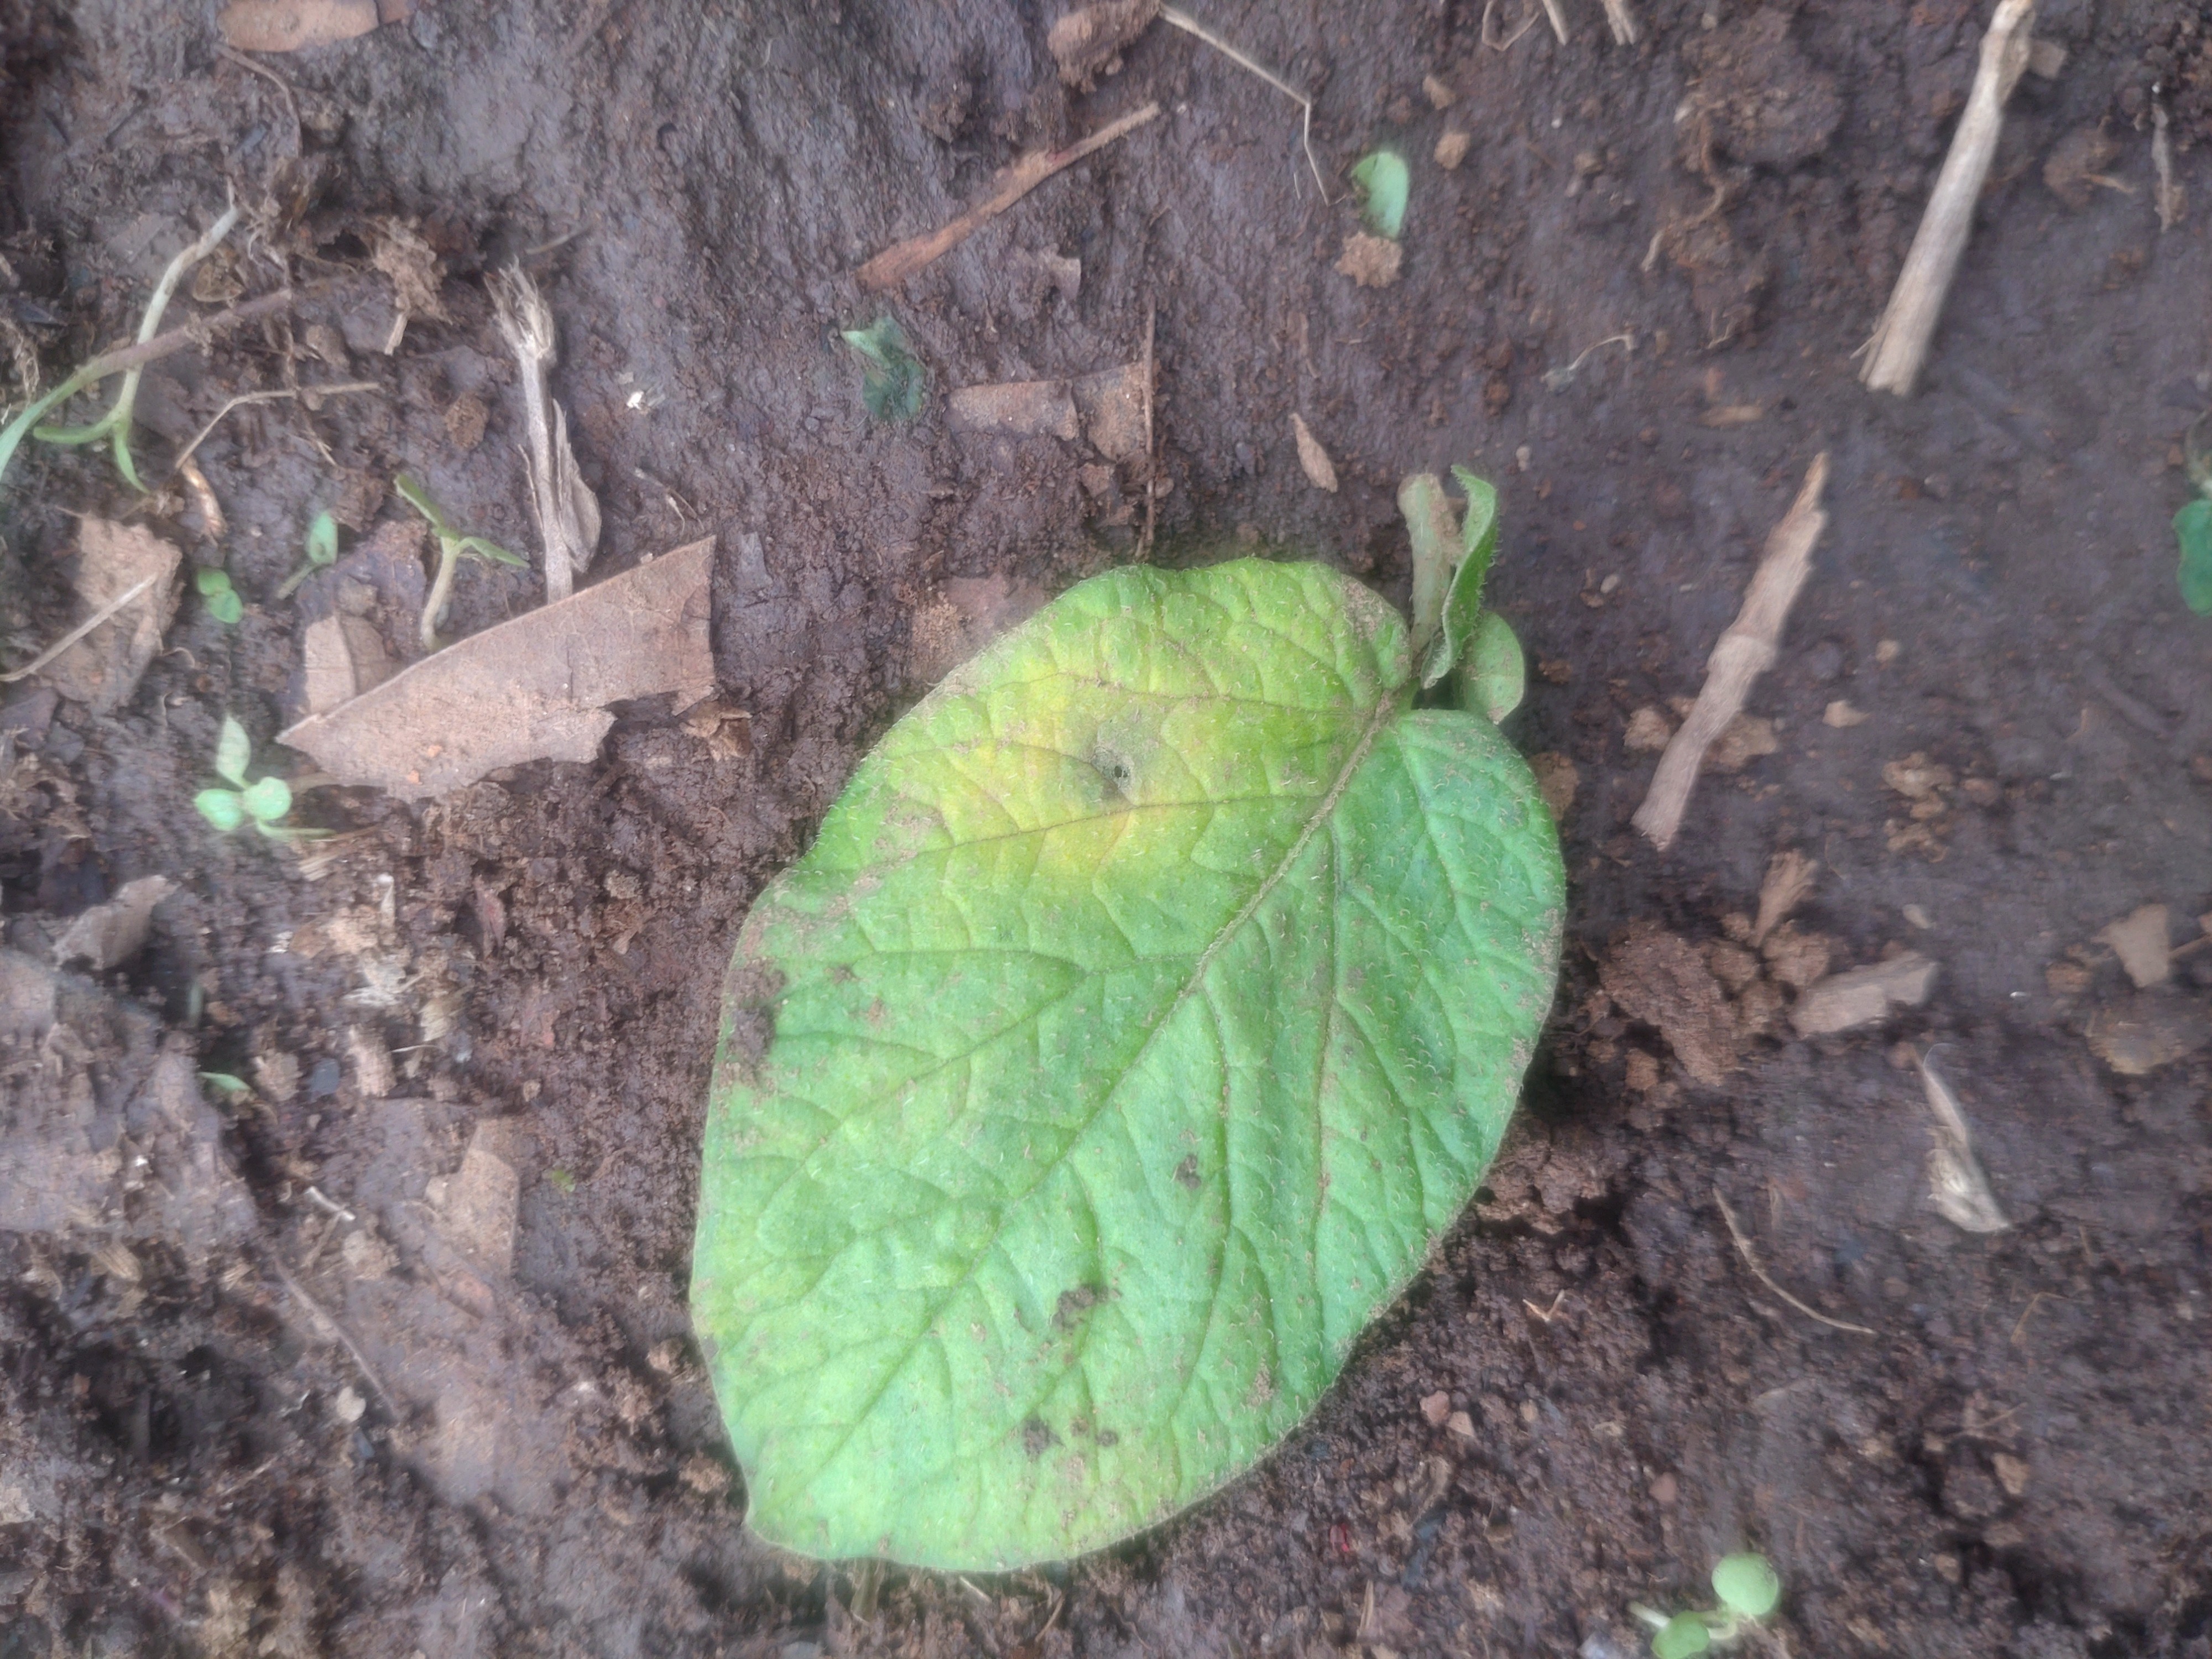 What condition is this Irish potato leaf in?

late blight
